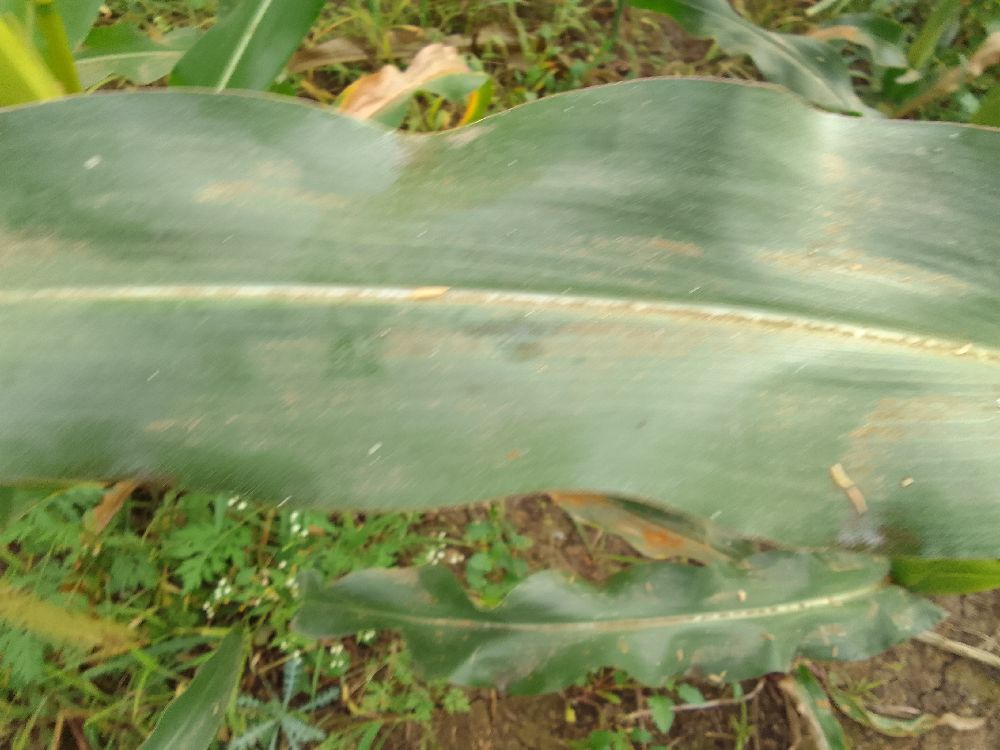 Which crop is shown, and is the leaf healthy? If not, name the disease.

maize, healthy
